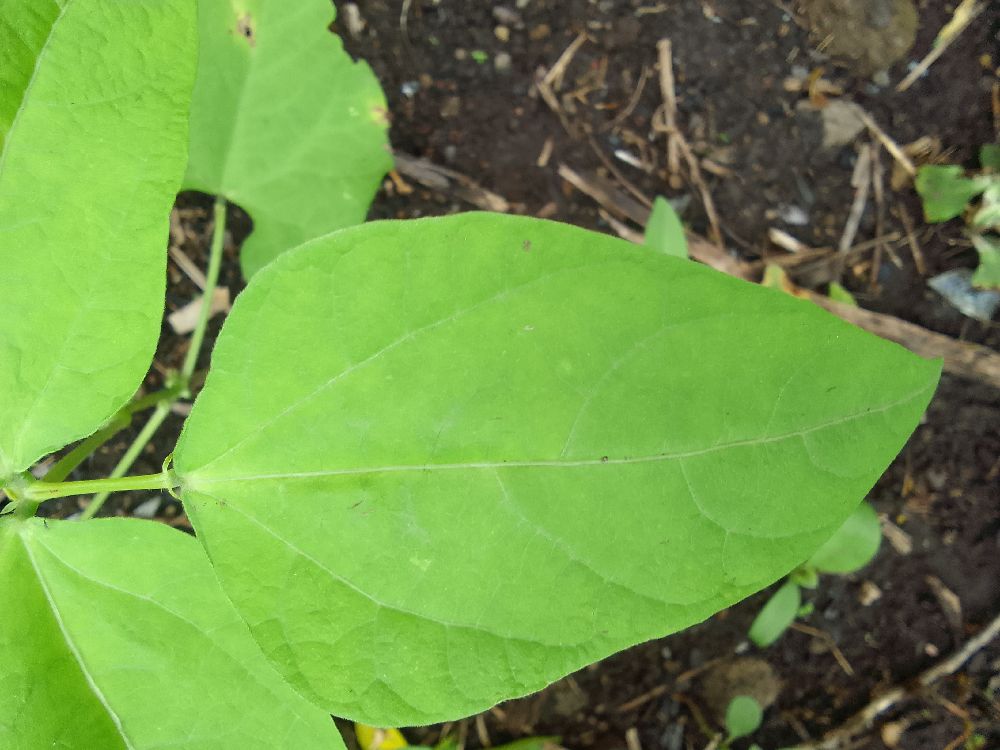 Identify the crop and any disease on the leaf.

common bean, healthy
